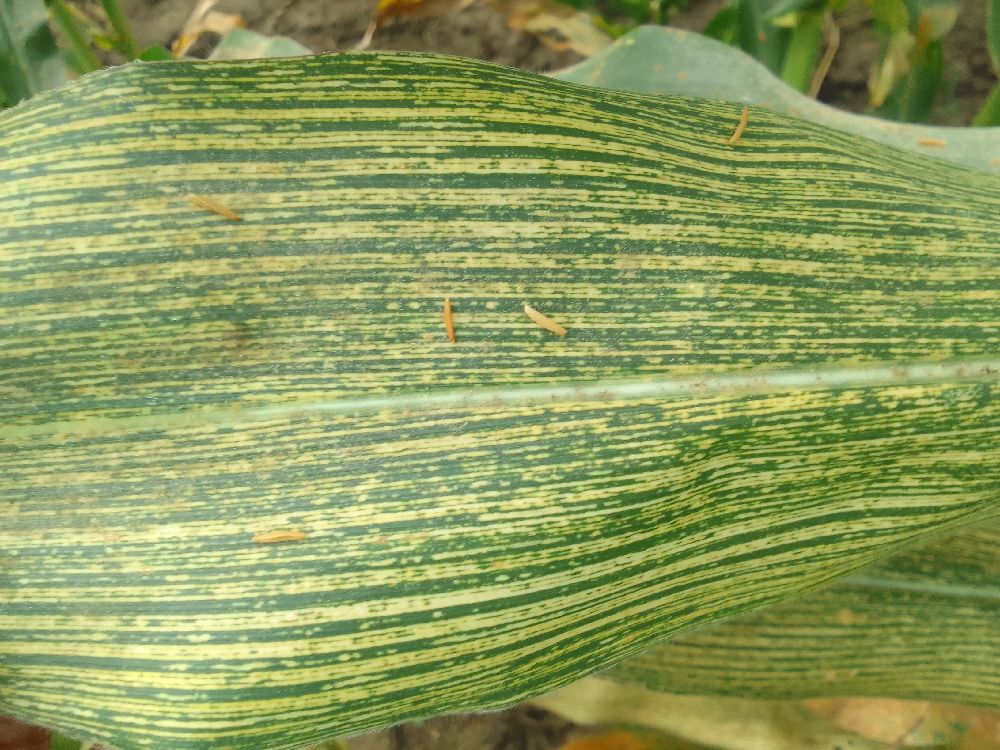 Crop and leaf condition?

maize, maize streak virus
